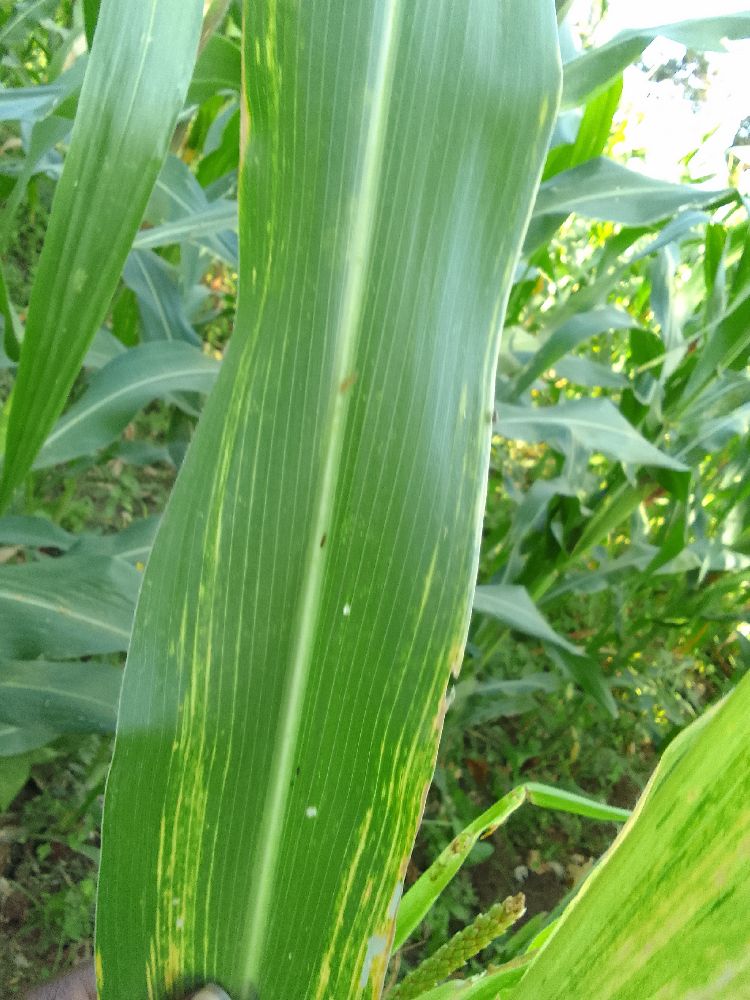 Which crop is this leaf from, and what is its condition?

maize, maize lethal necrosis
